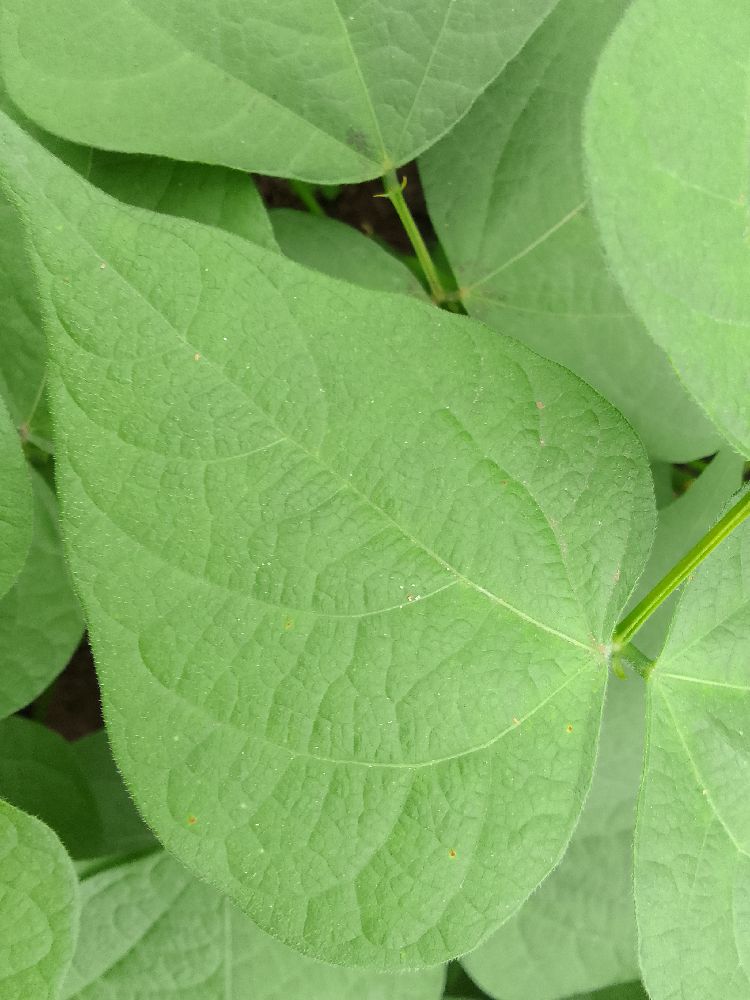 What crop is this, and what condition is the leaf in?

common bean, healthy
